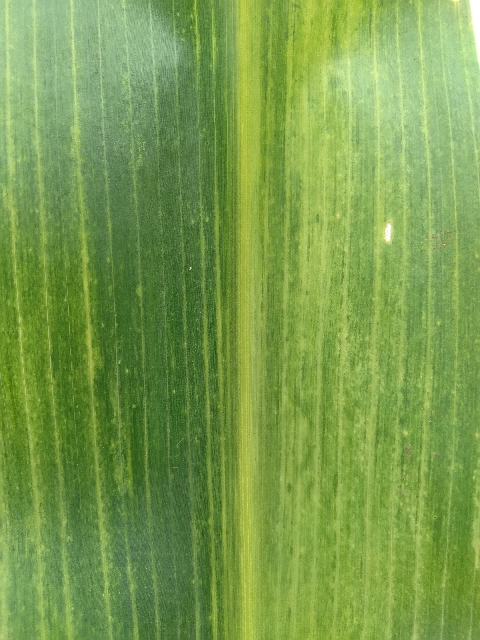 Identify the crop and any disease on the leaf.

maize, maize lethal necrosis
